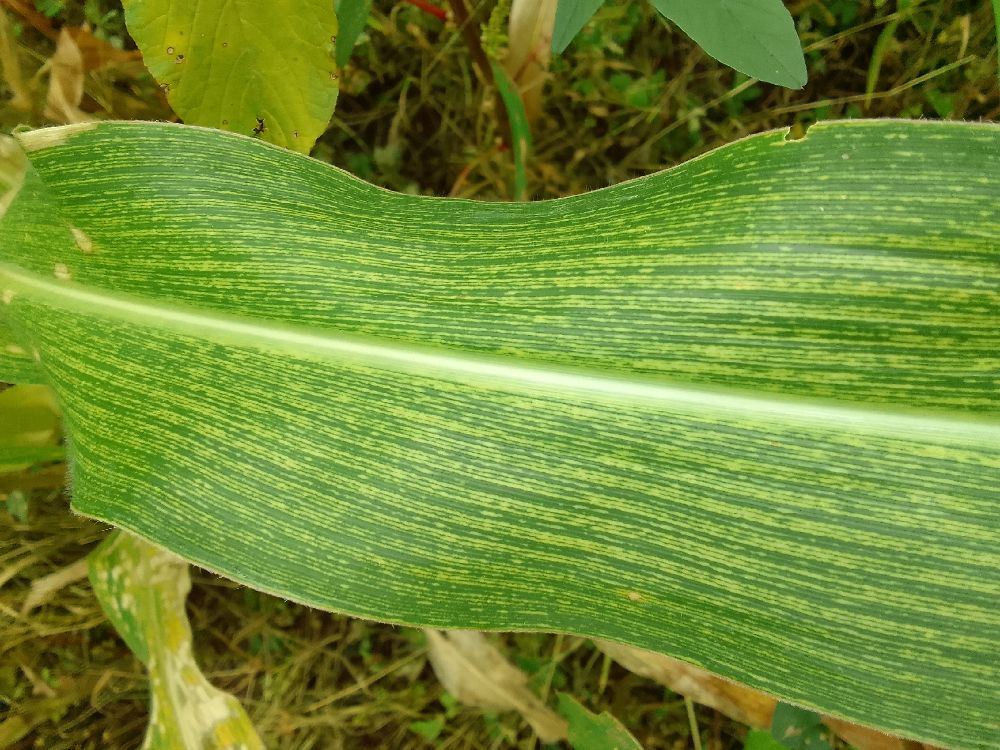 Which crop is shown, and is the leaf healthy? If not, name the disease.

maize, maize streak virus
